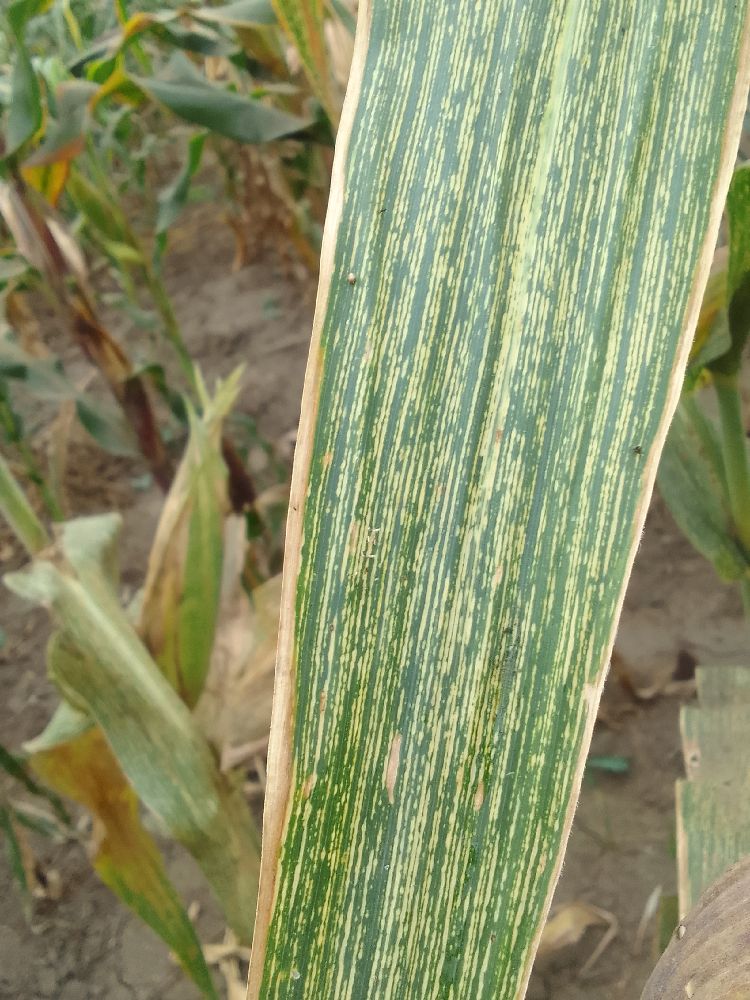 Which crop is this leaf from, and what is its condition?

maize, maize streak virus
